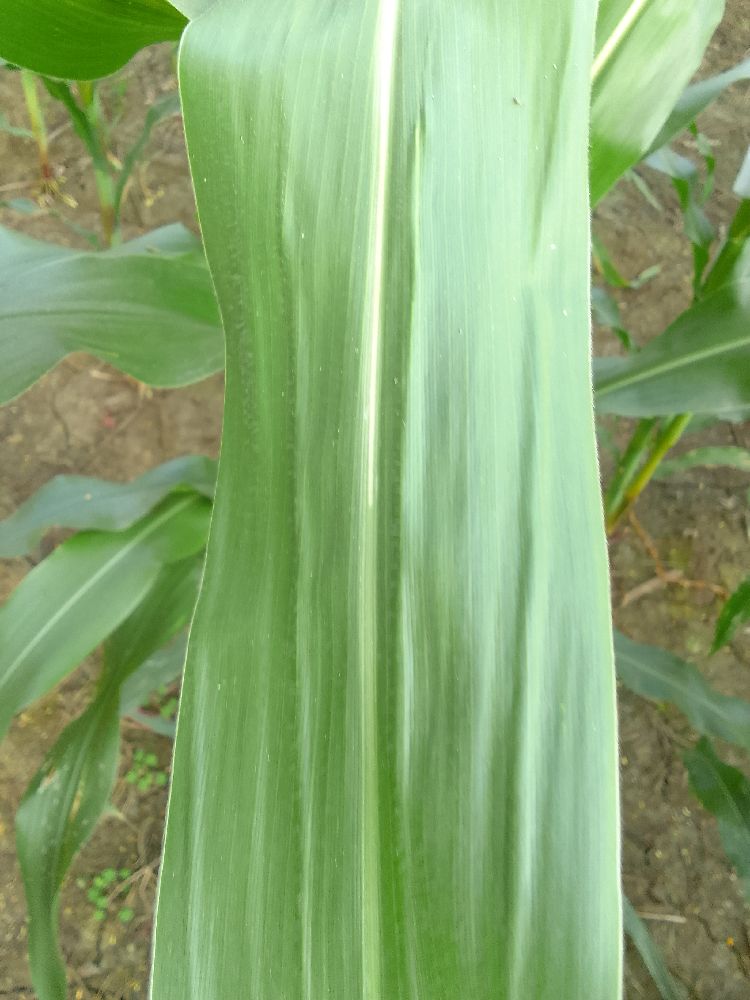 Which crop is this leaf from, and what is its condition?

maize, healthy
